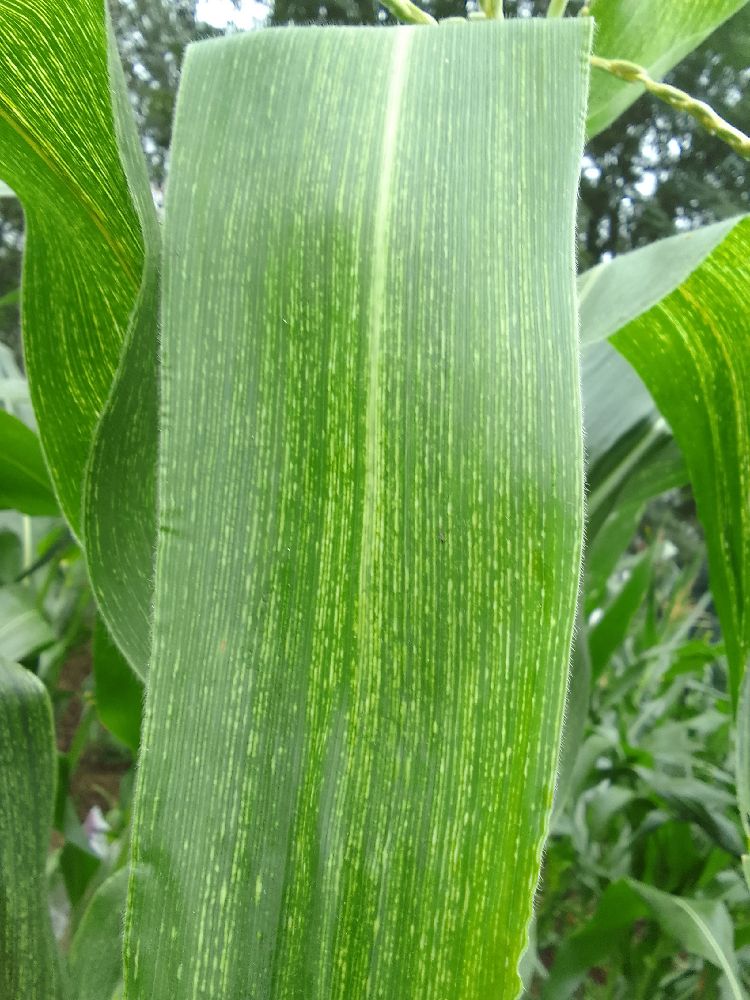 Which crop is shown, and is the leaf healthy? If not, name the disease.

maize, maize streak virus
